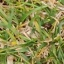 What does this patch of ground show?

grass
